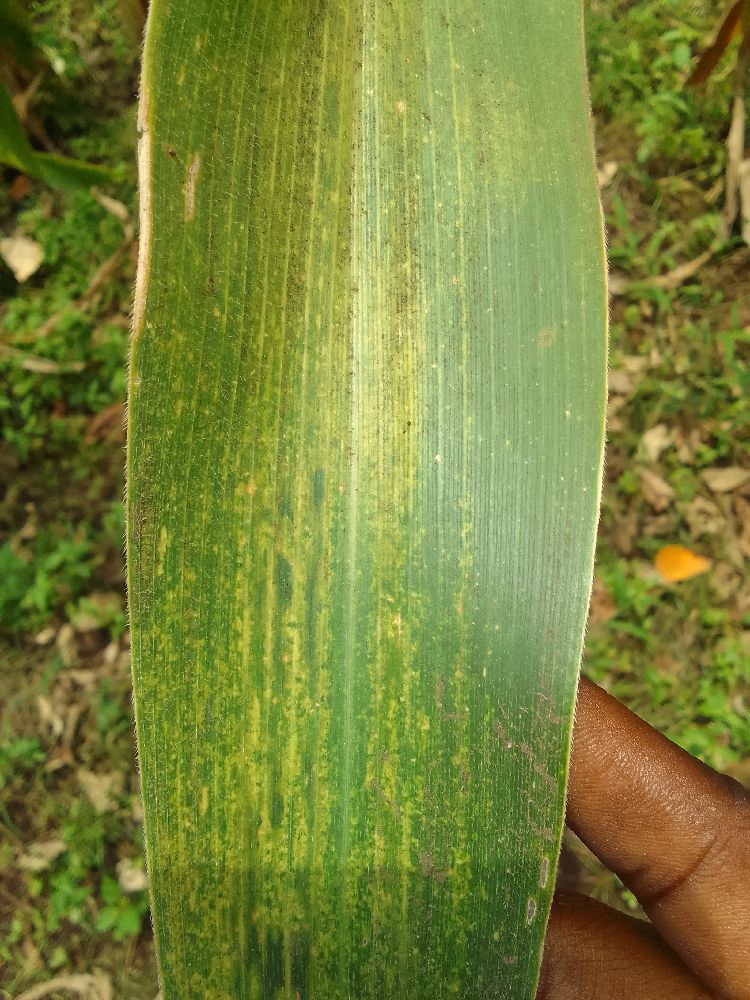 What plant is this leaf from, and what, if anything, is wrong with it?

maize, maize lethal necrosis
